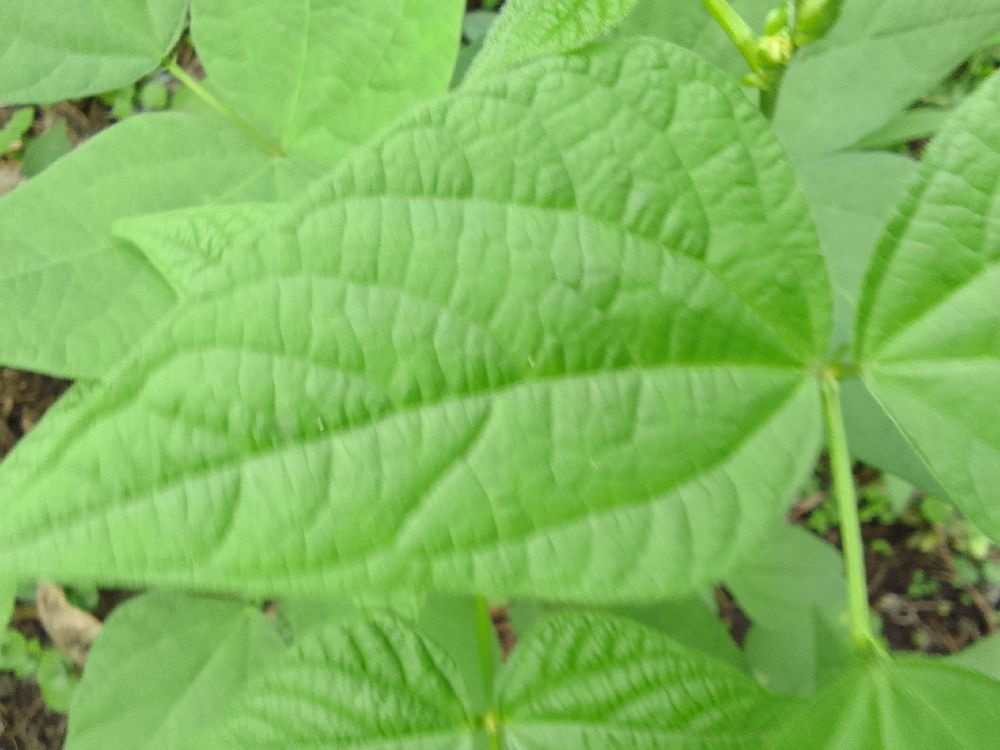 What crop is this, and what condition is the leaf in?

common bean, healthy
